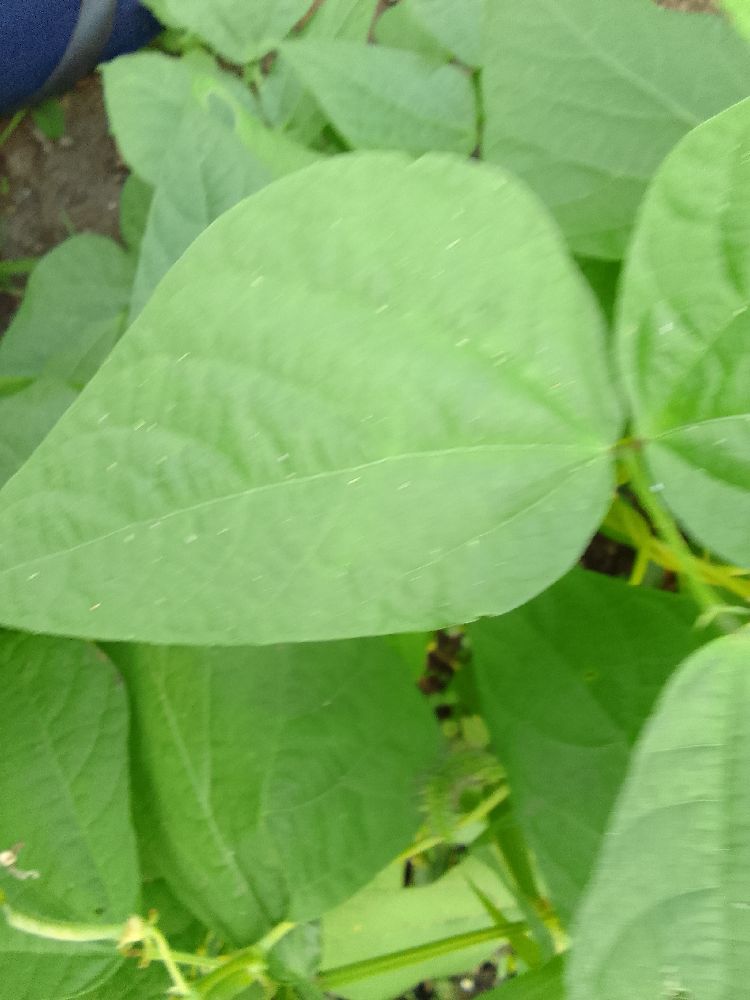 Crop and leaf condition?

common bean, healthy
